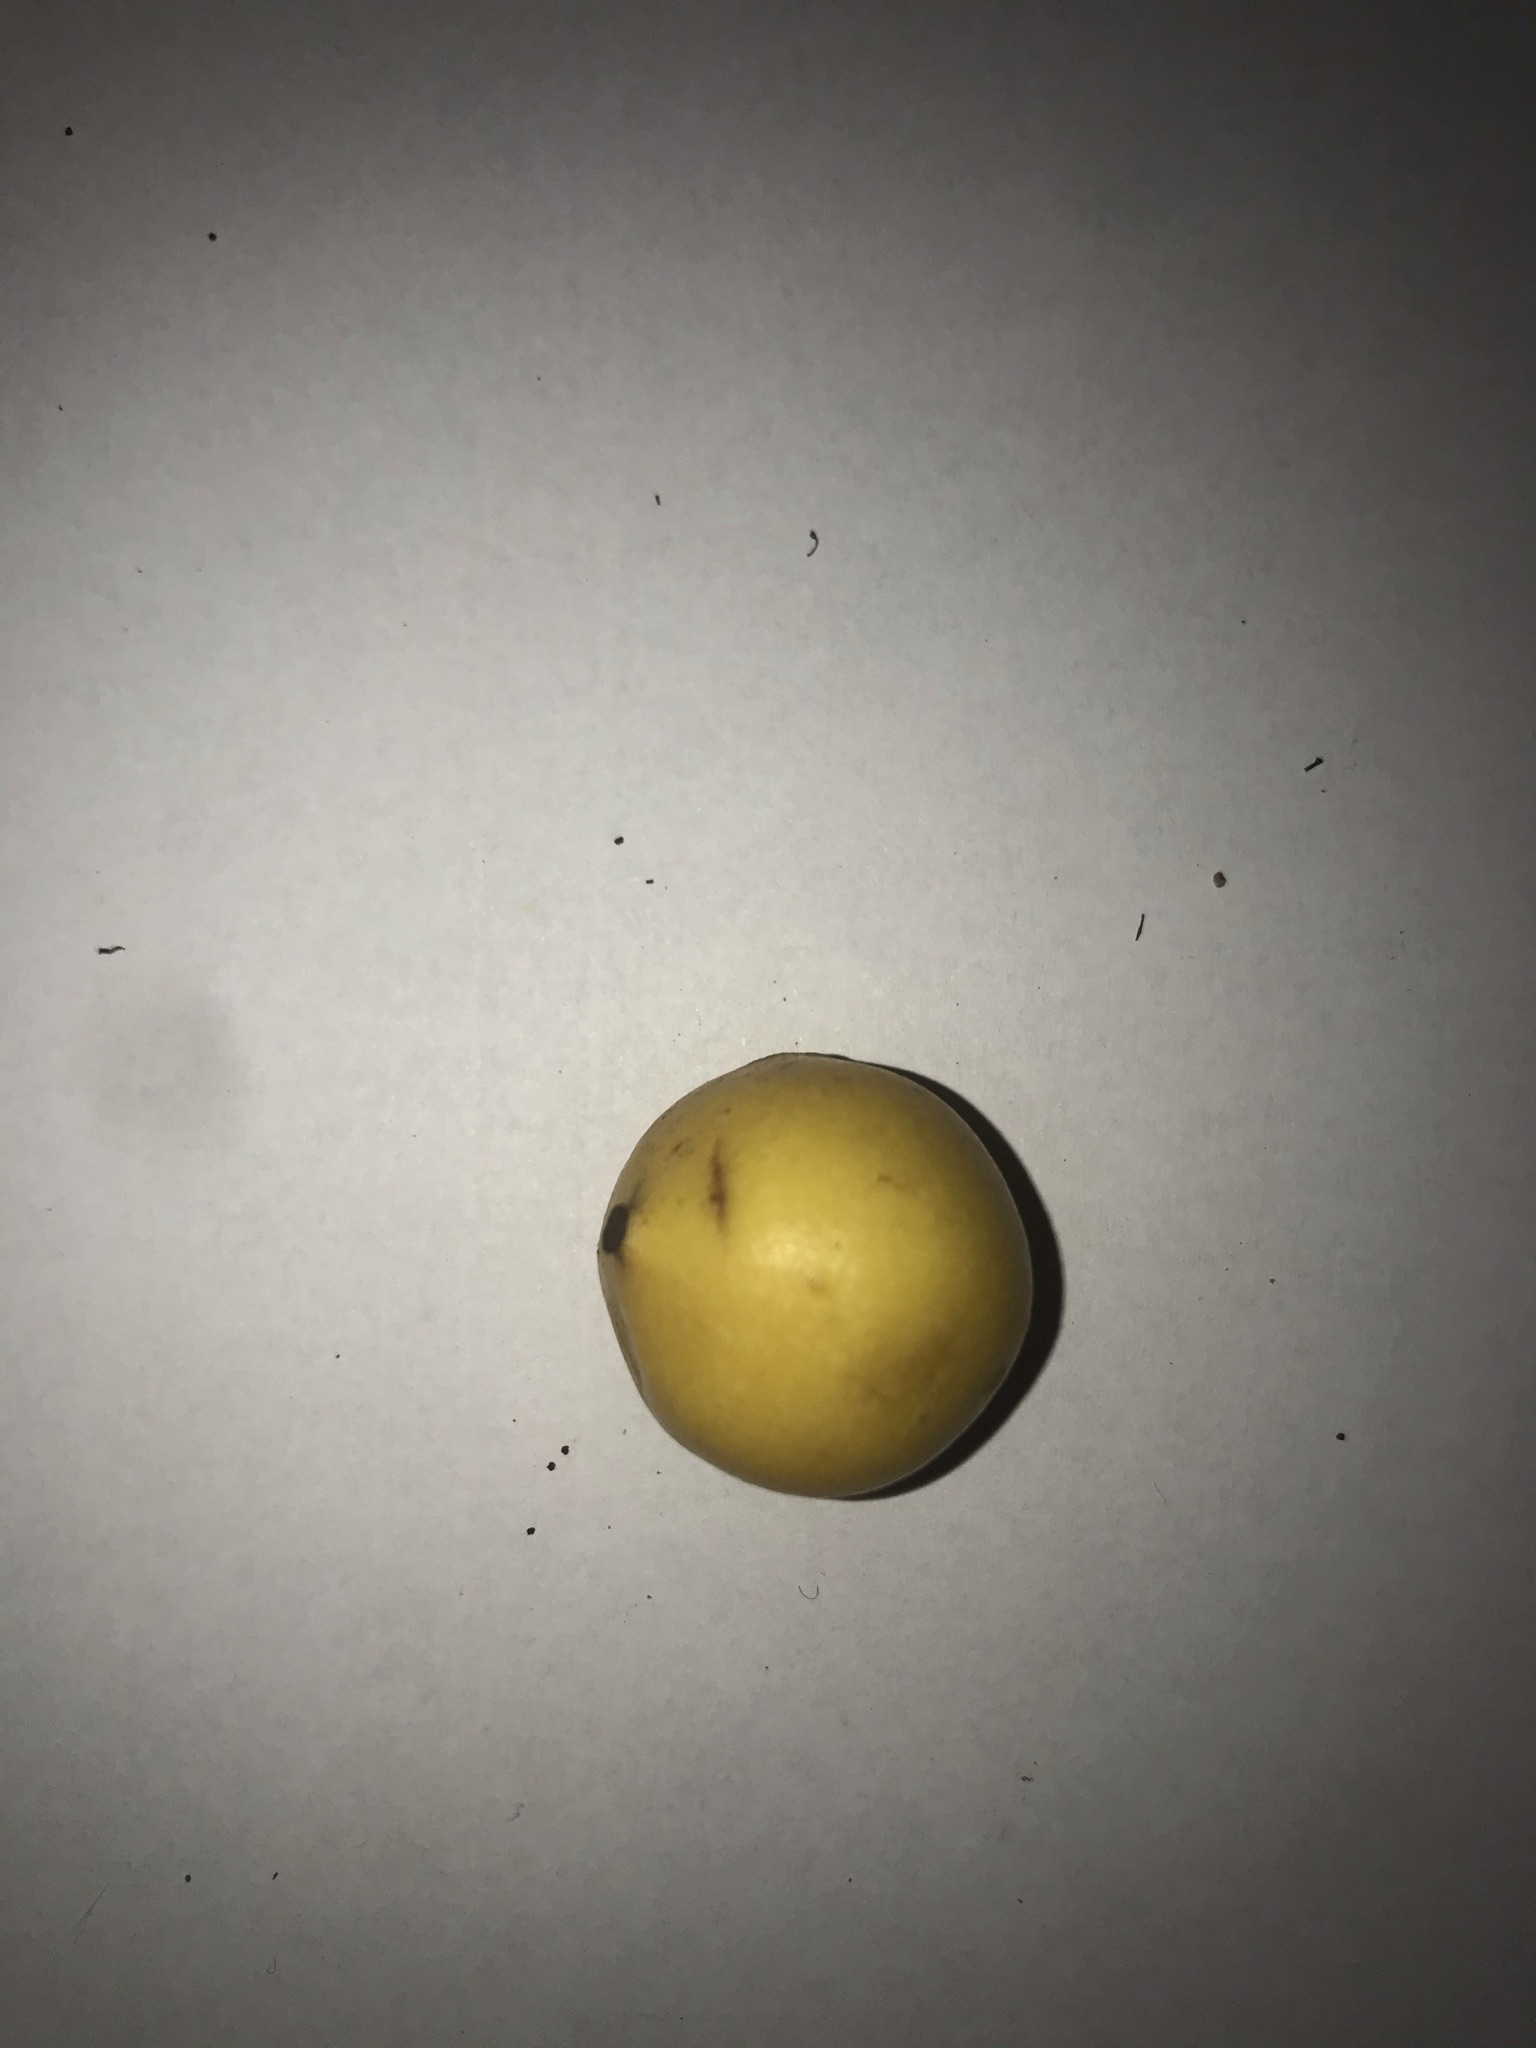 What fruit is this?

abiu
